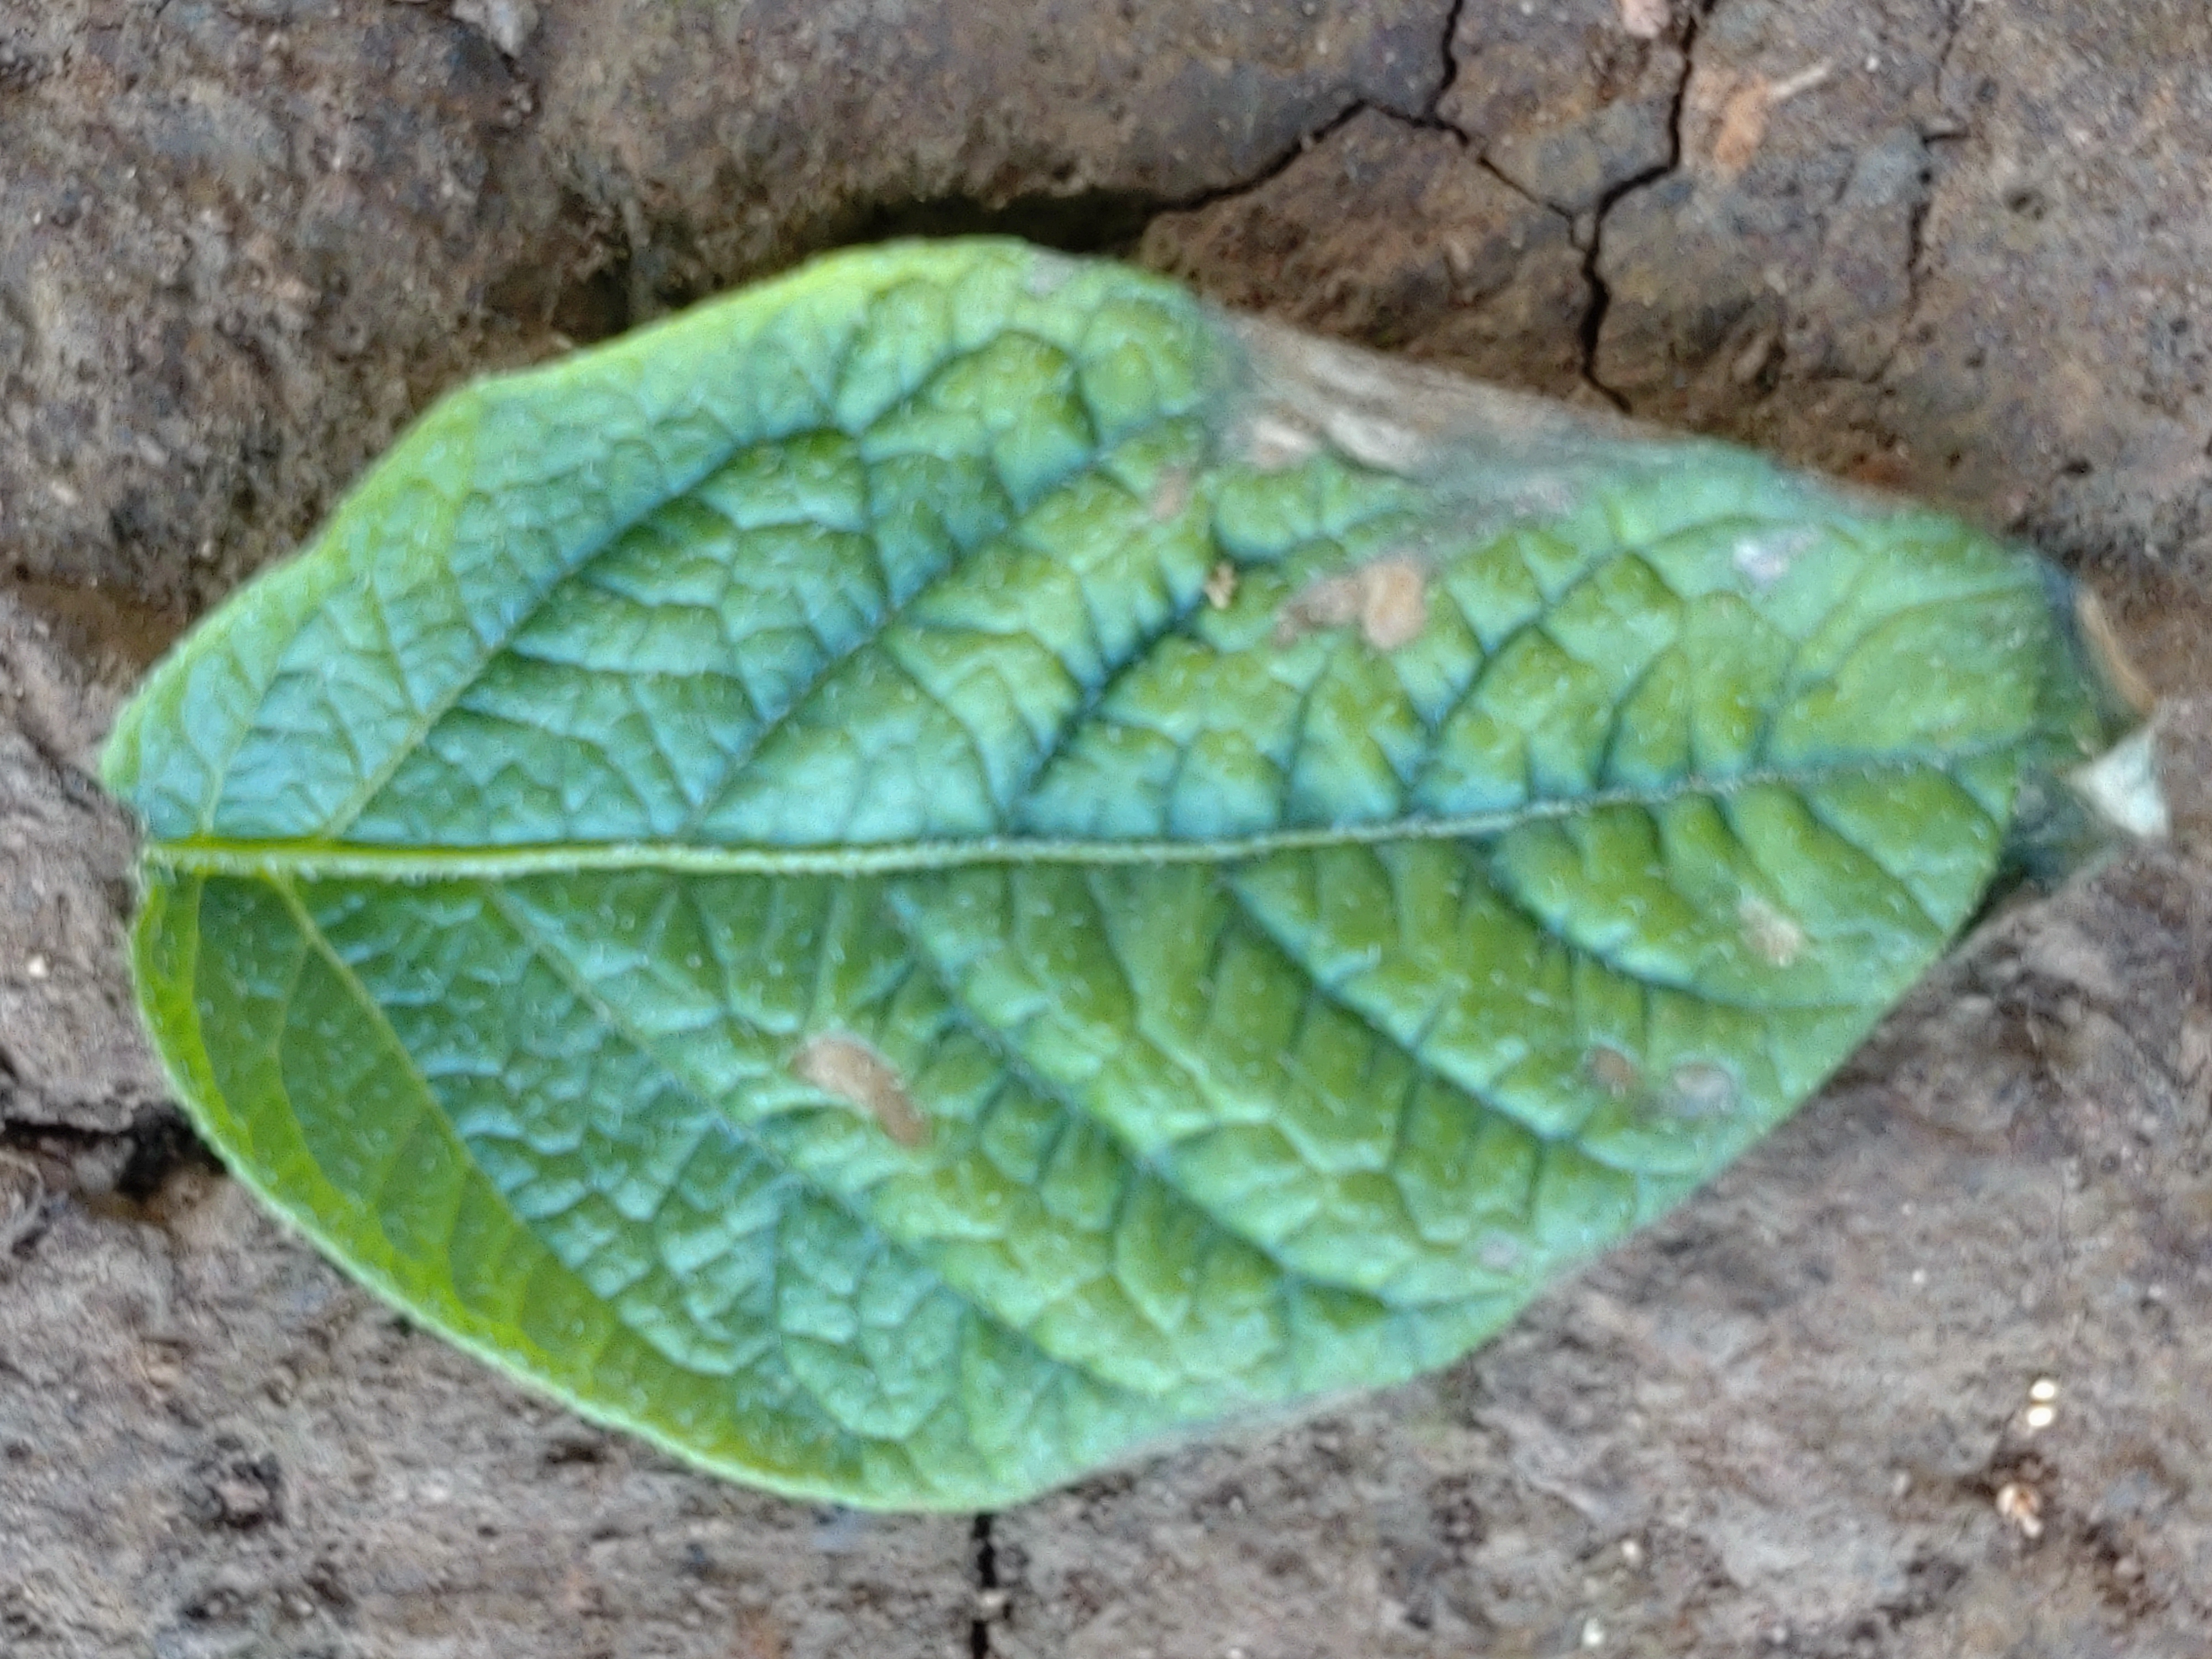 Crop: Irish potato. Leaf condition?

early blight
